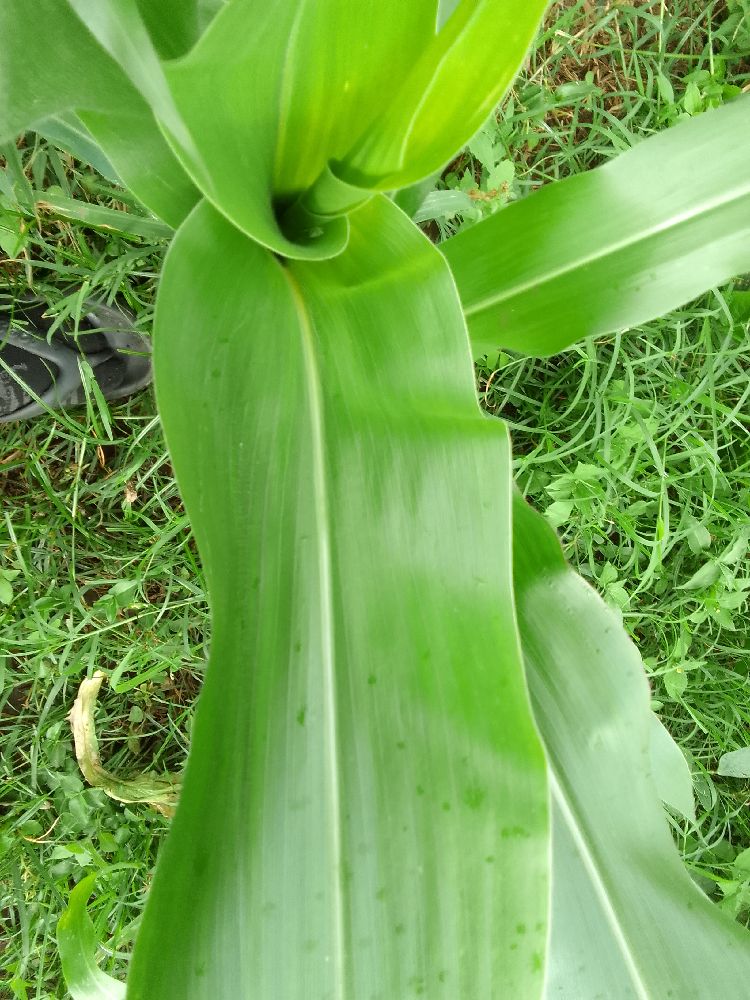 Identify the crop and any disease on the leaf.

maize, healthy
